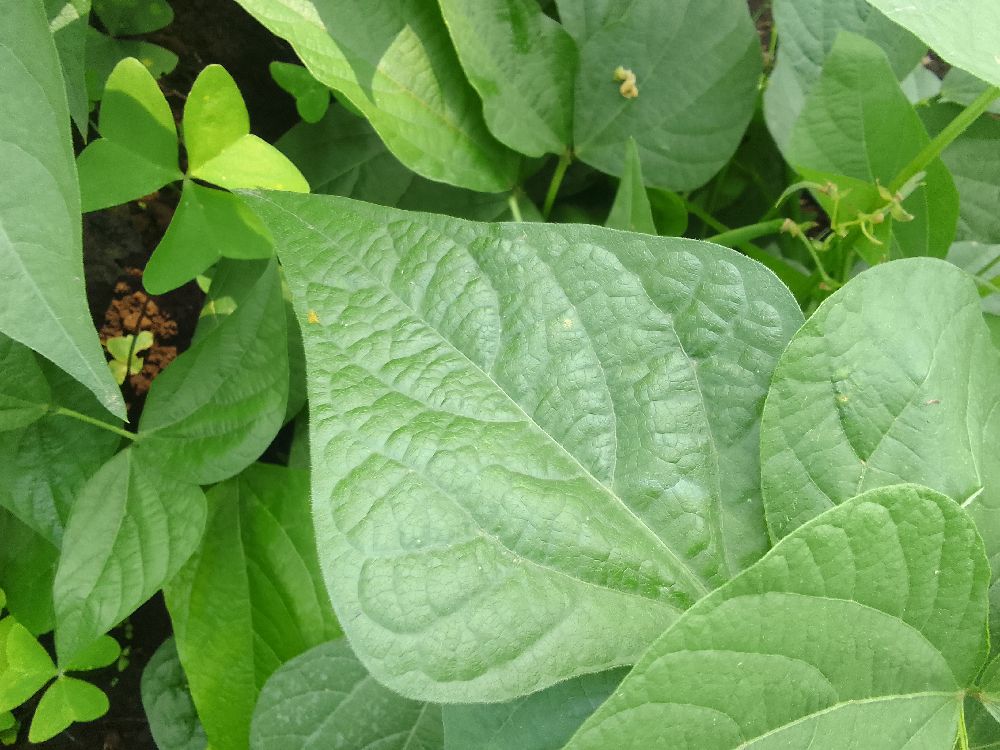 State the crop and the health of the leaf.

common bean, healthy
